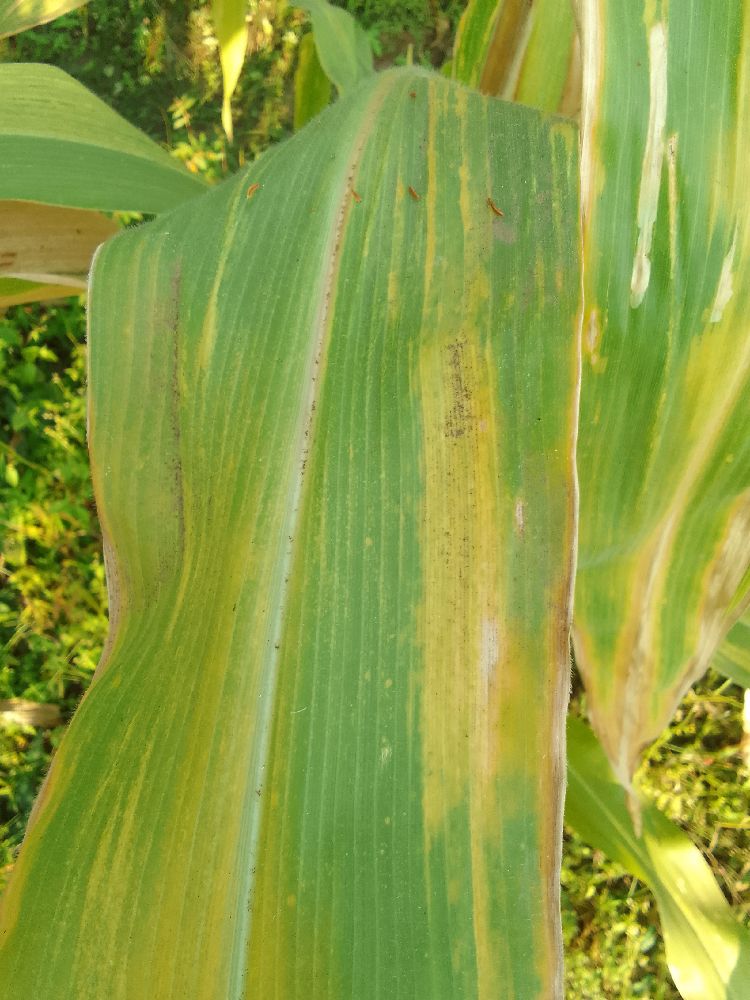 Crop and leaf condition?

maize, maize lethal necrosis
